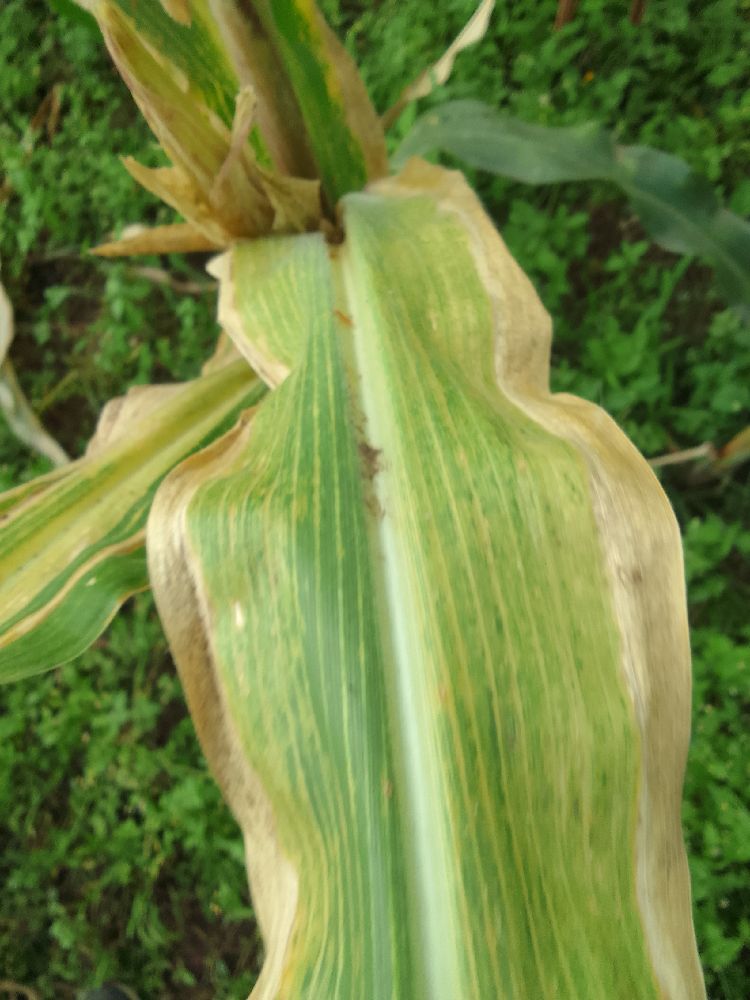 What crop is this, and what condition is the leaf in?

maize, maize lethal necrosis
